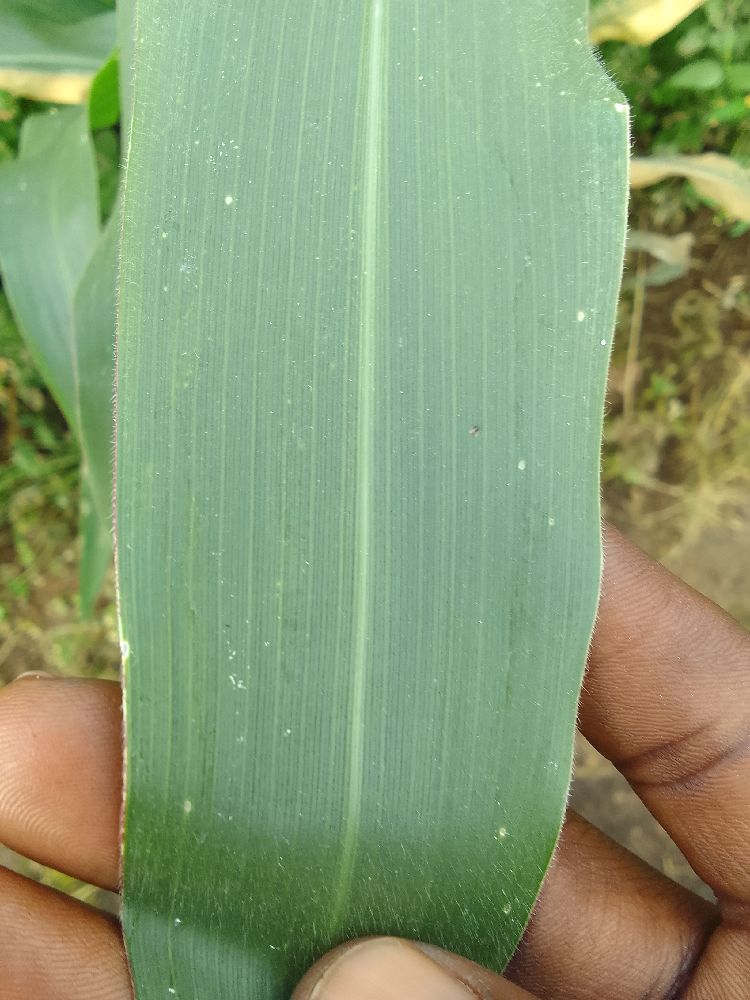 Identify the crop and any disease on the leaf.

maize, healthy
